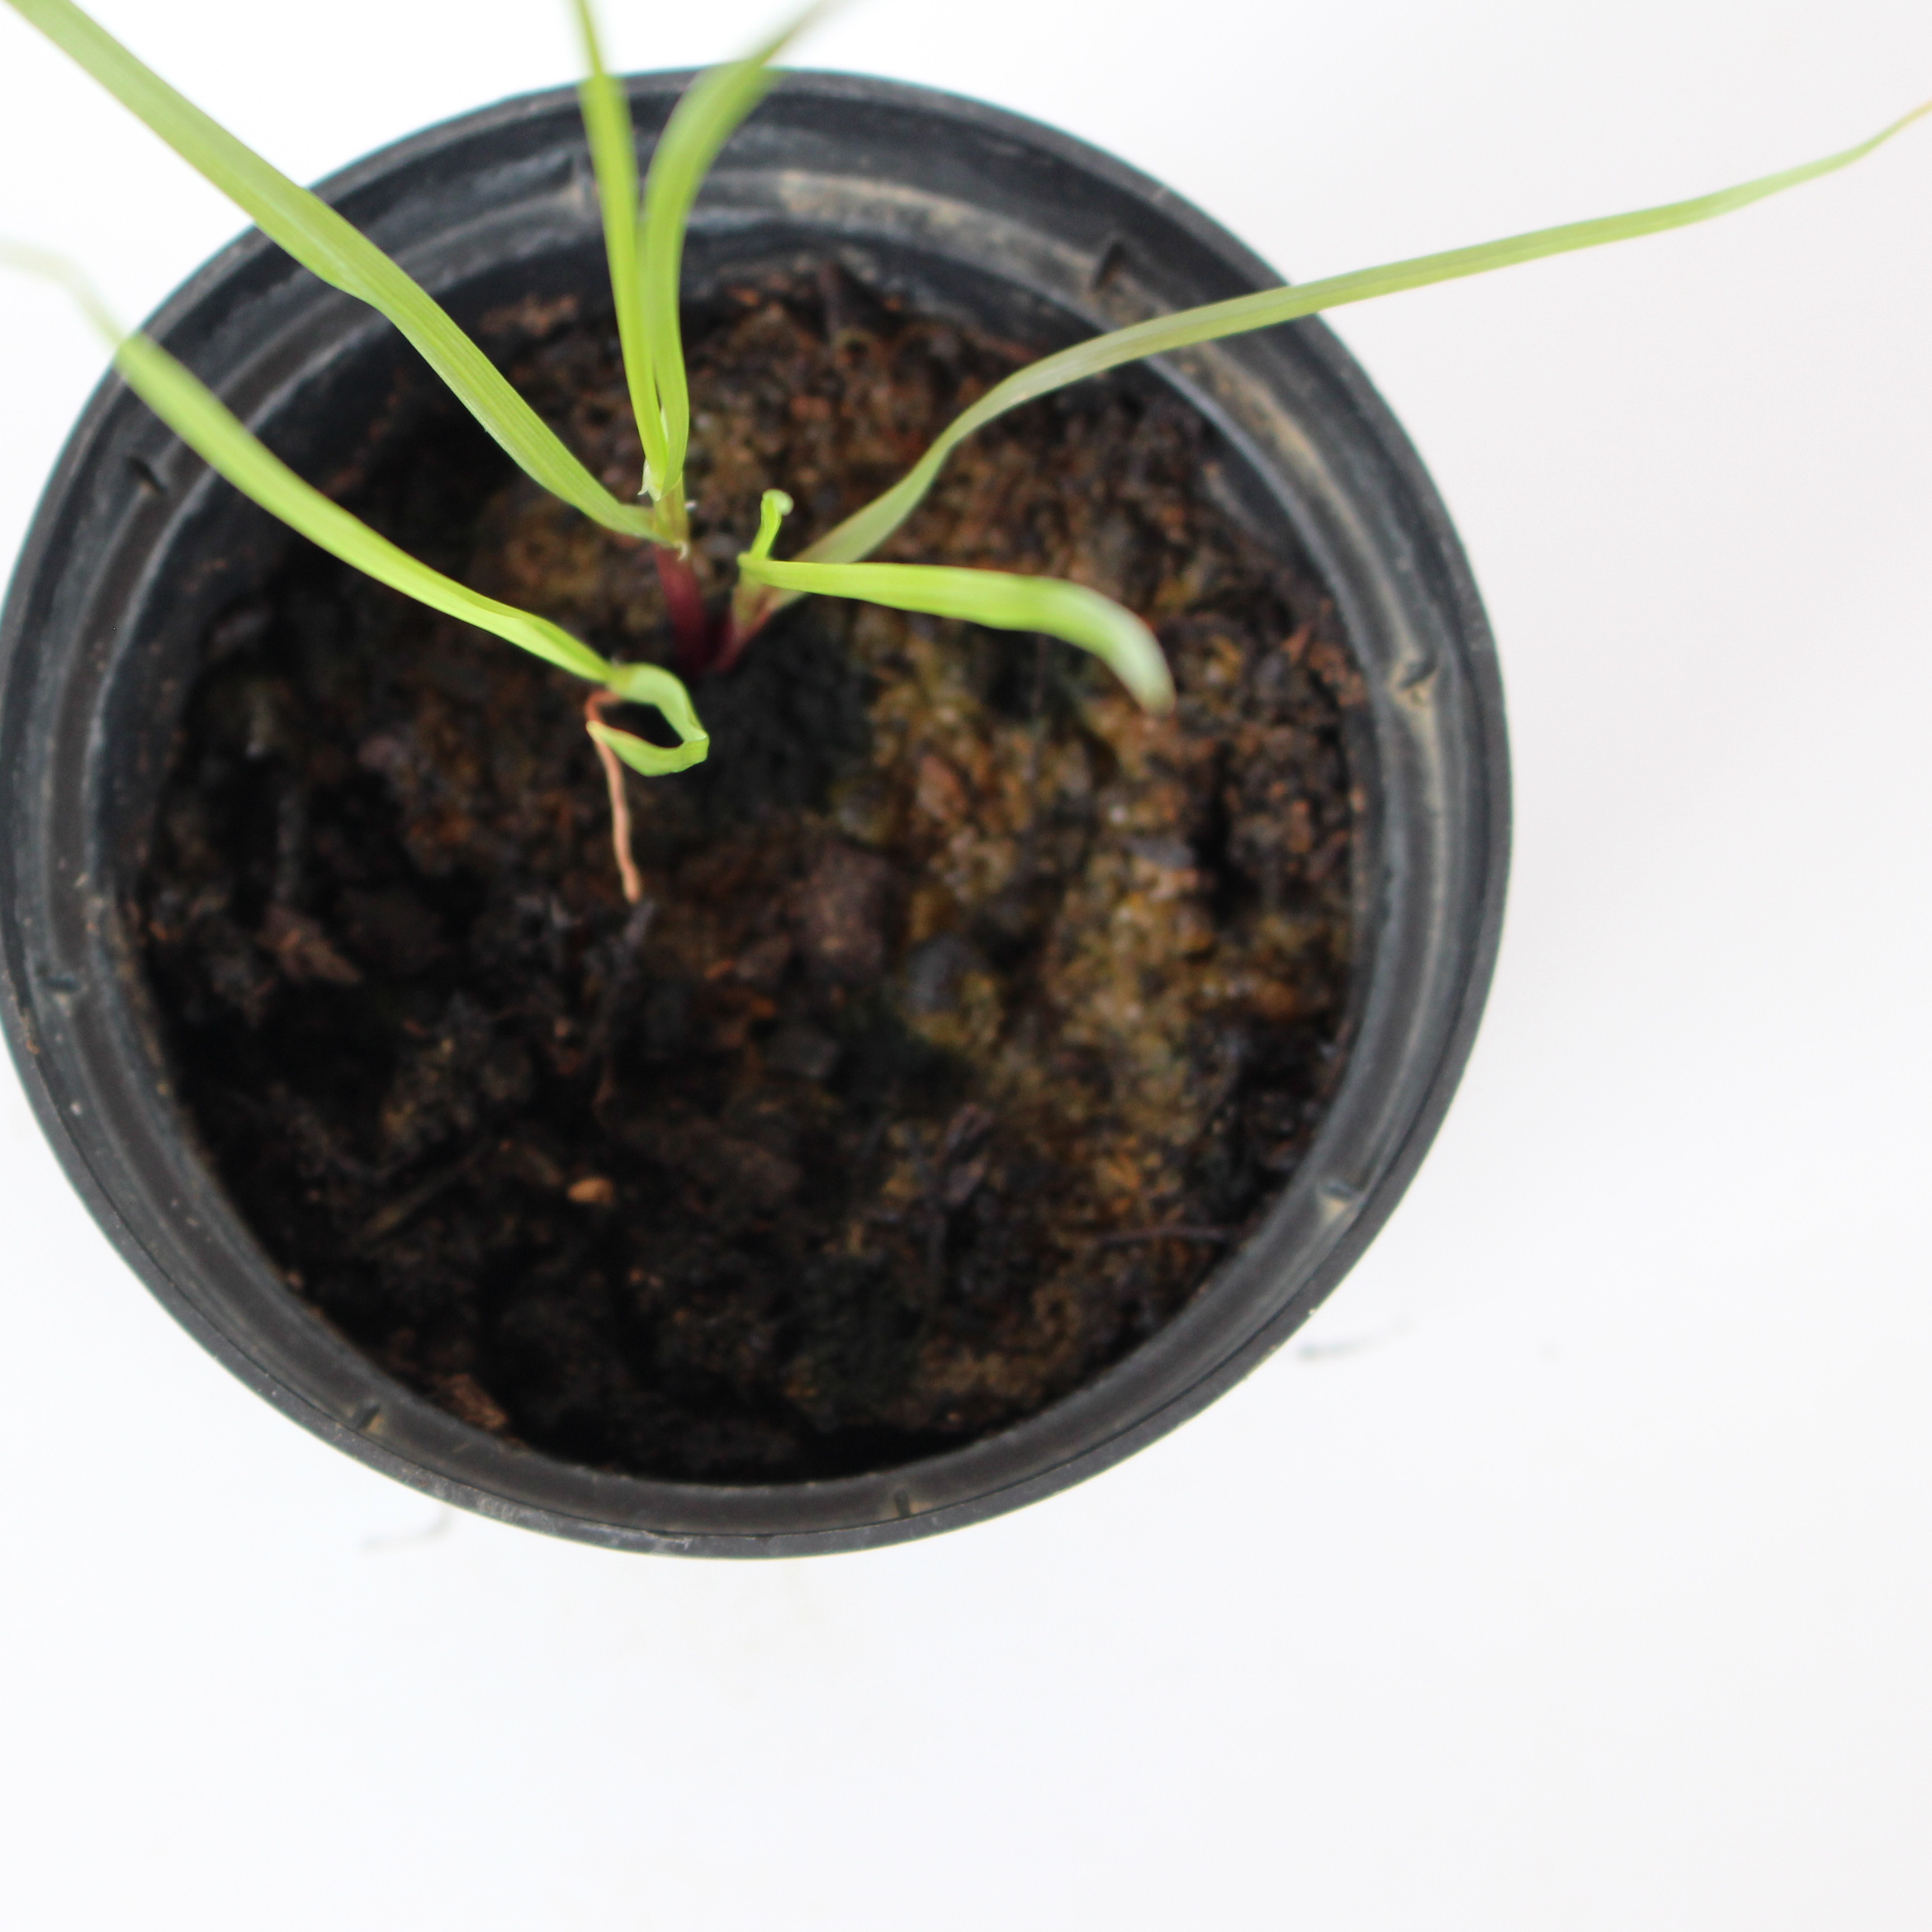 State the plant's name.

Lolium multiflorum
